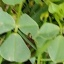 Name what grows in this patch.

unstructured weed
